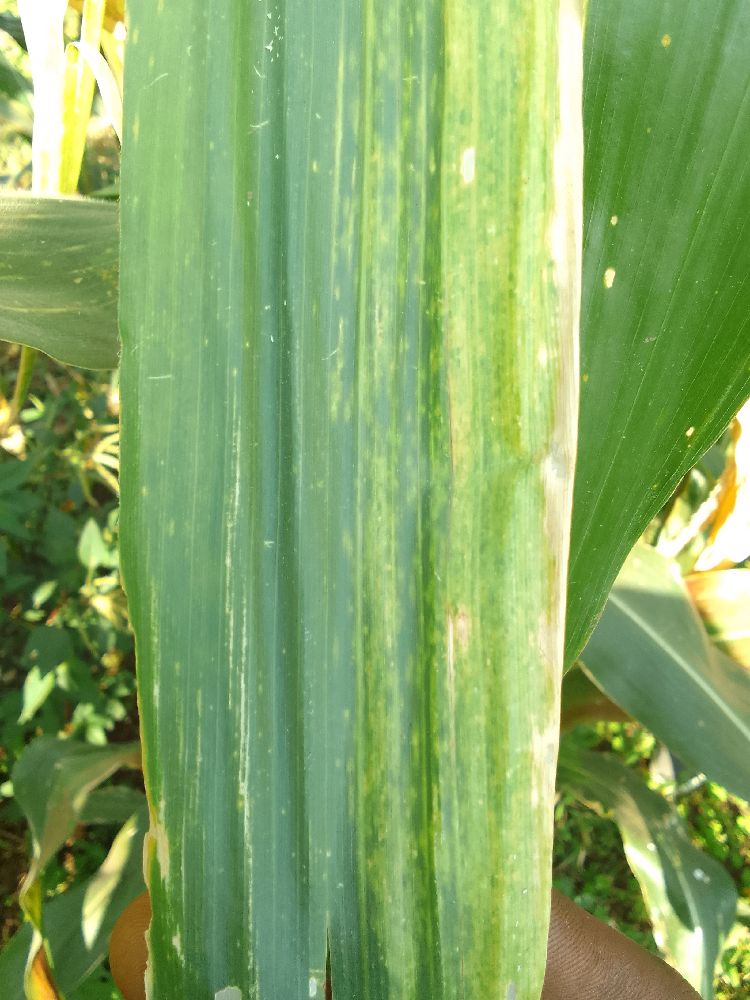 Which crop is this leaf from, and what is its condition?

maize, maize lethal necrosis
